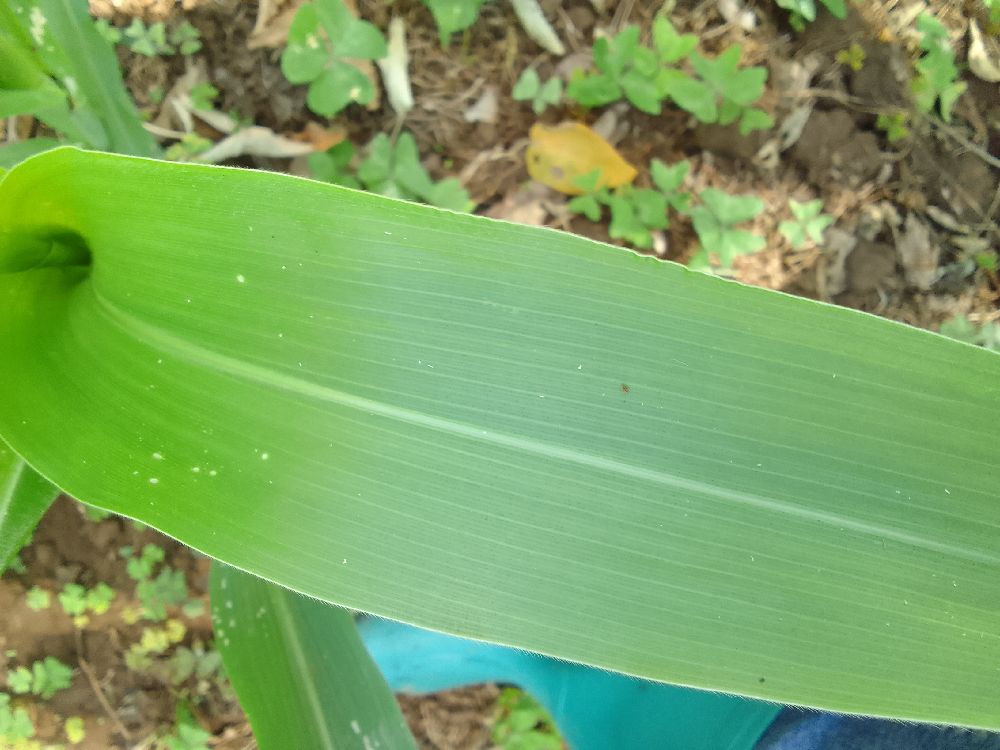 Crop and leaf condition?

maize, healthy
